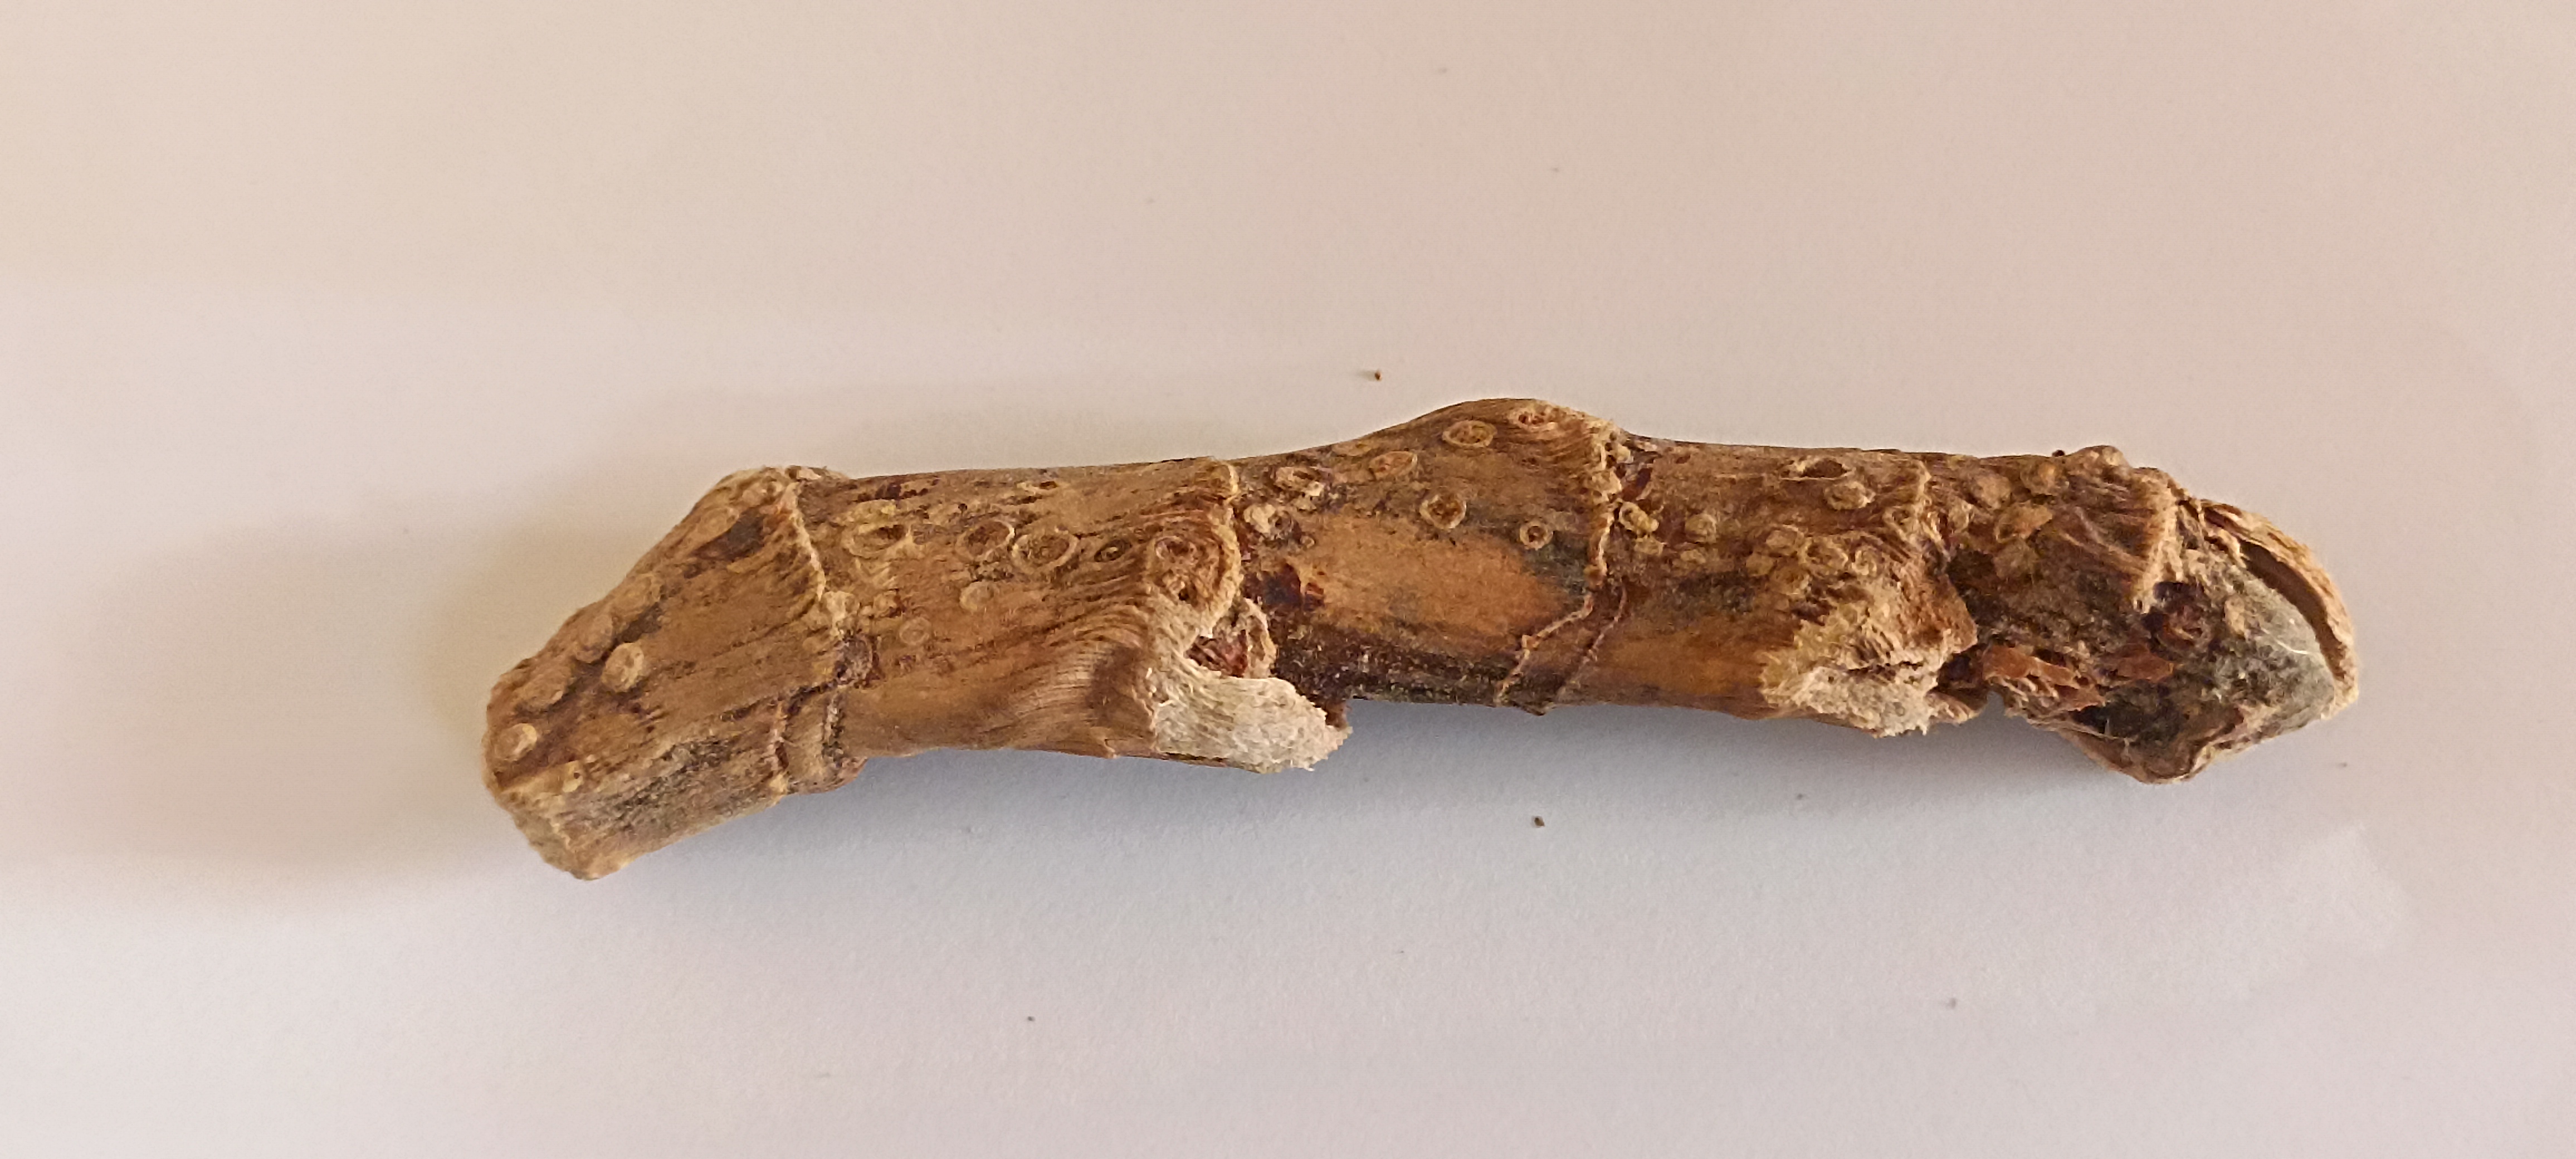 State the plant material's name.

vekhand
